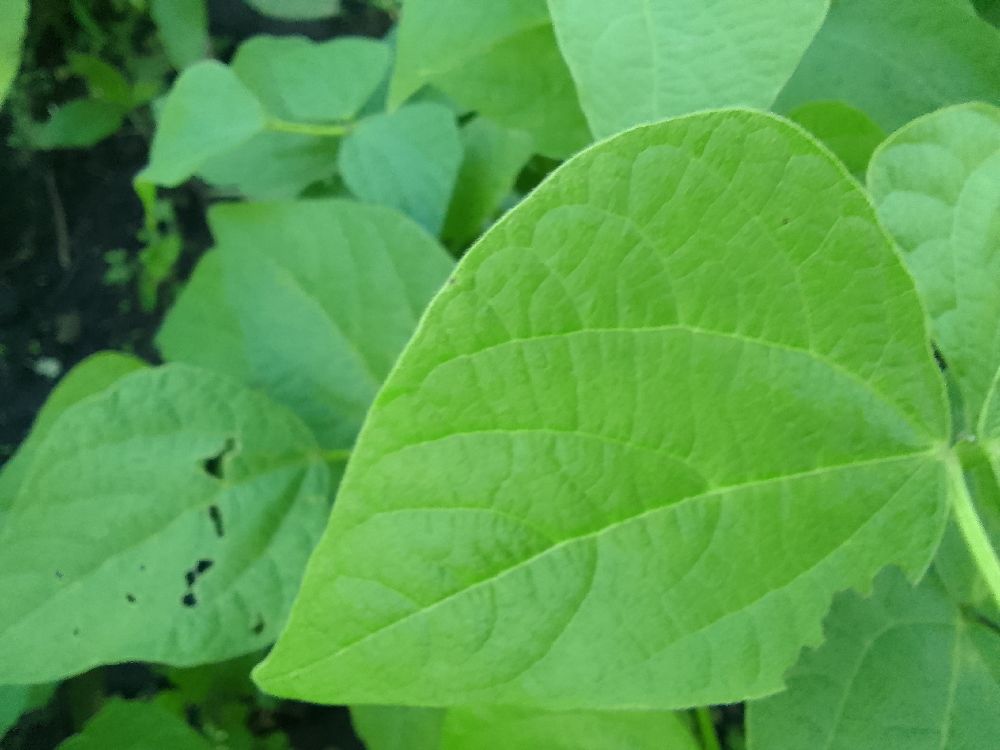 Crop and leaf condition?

common bean, healthy
